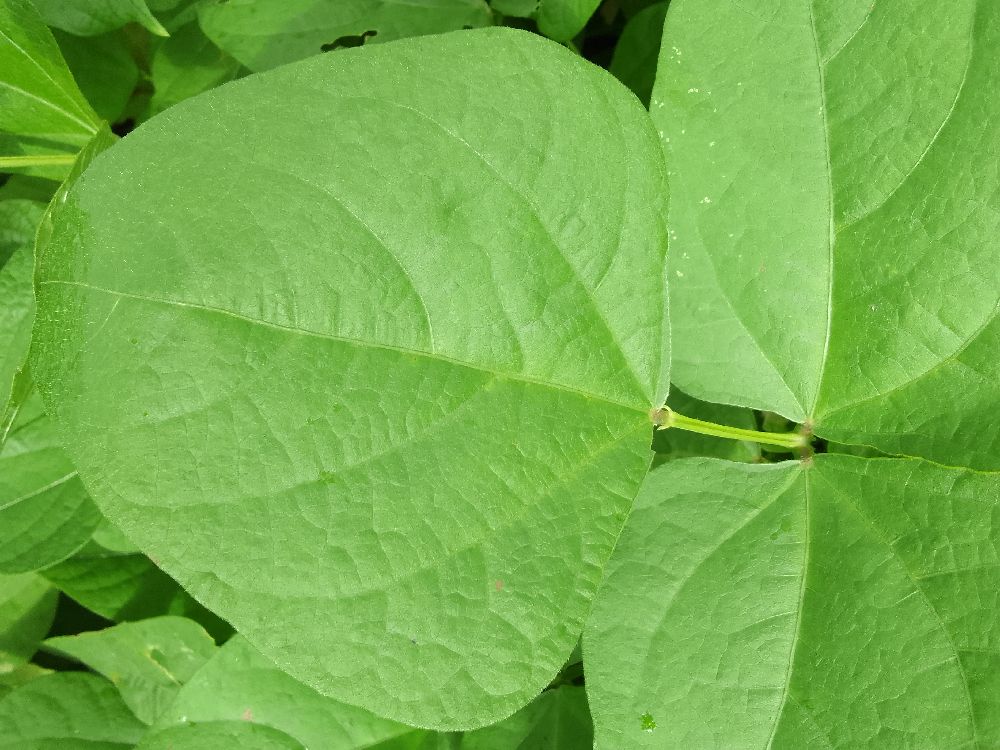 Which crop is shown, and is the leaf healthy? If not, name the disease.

common bean, healthy
